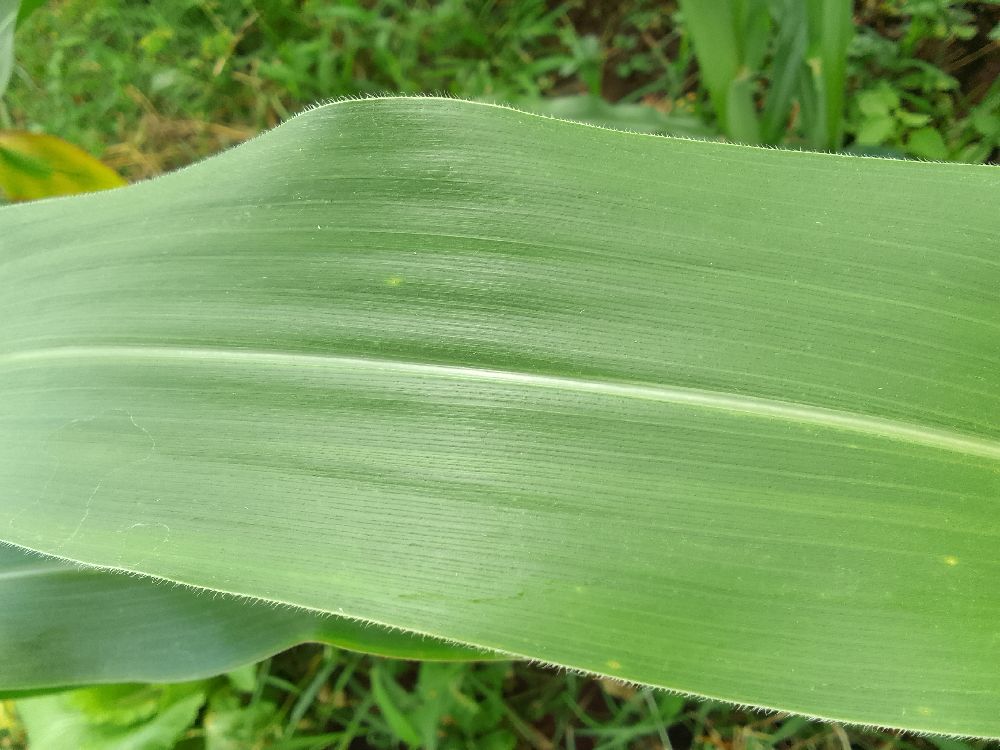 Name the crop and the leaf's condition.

maize, healthy
